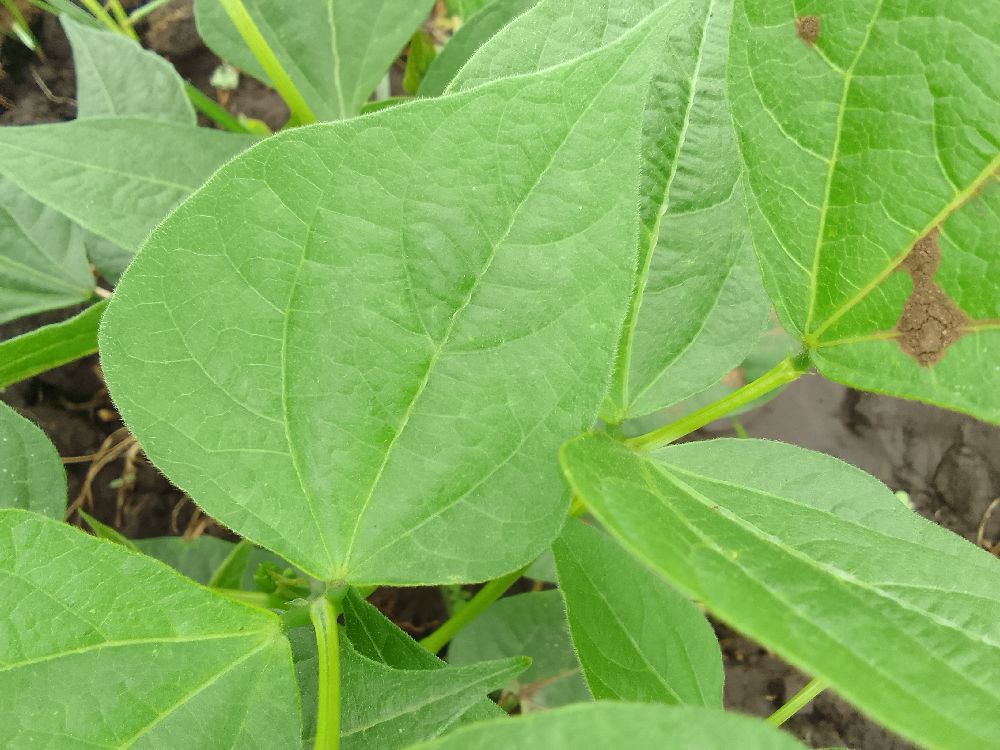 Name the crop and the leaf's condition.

common bean, healthy
